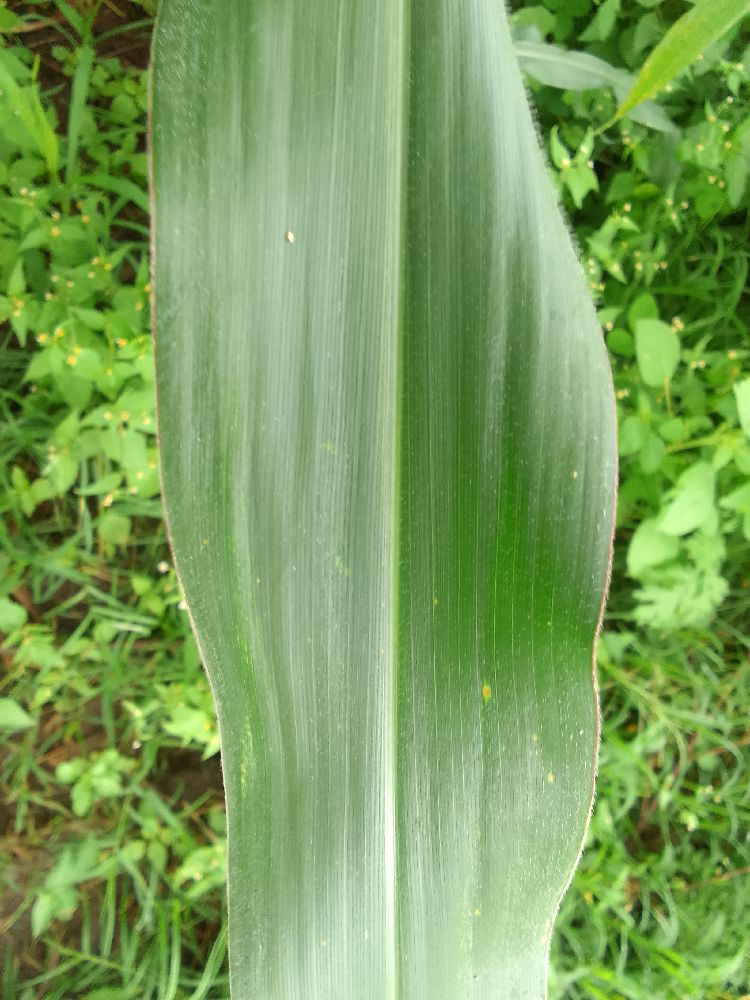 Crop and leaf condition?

maize, healthy
